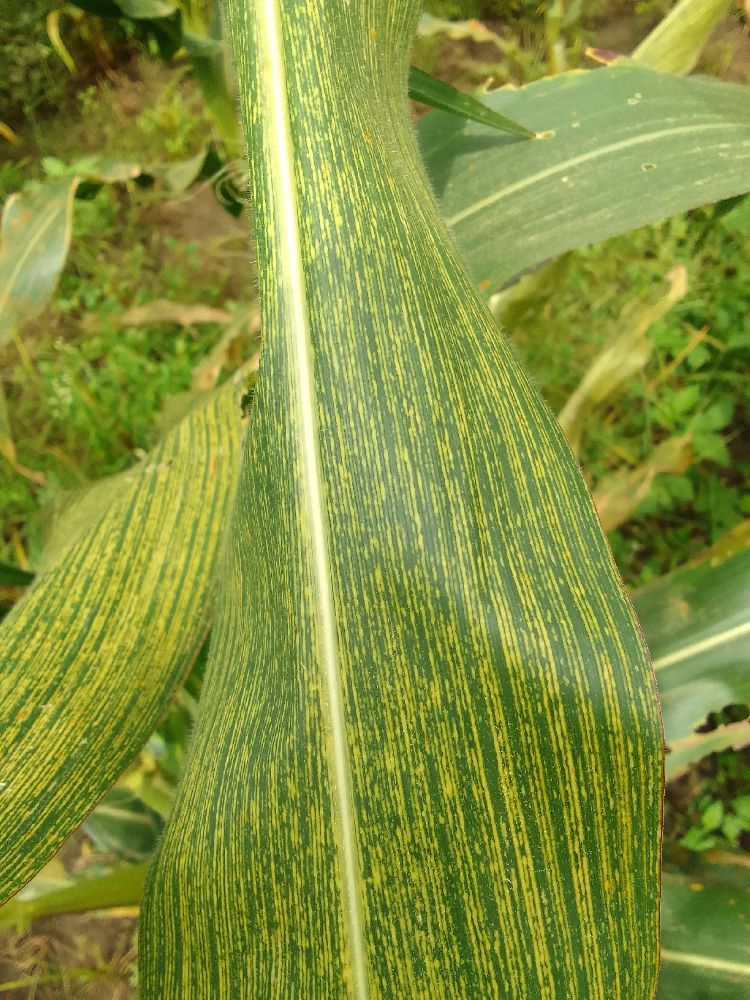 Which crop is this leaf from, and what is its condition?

maize, maize streak virus
